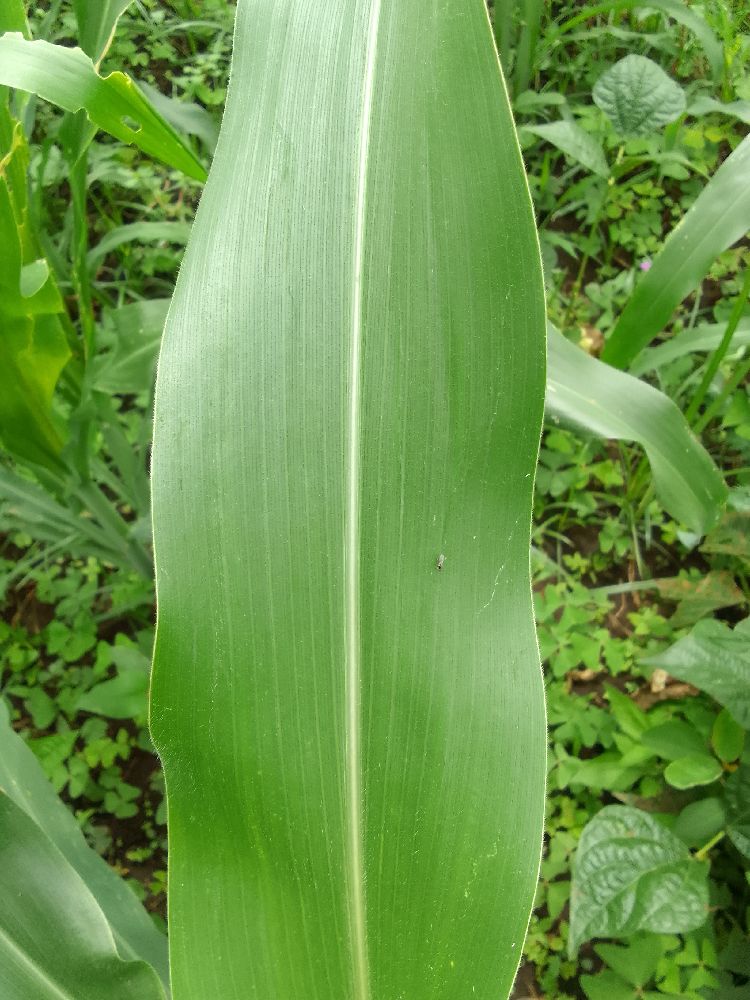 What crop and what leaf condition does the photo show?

maize, healthy
